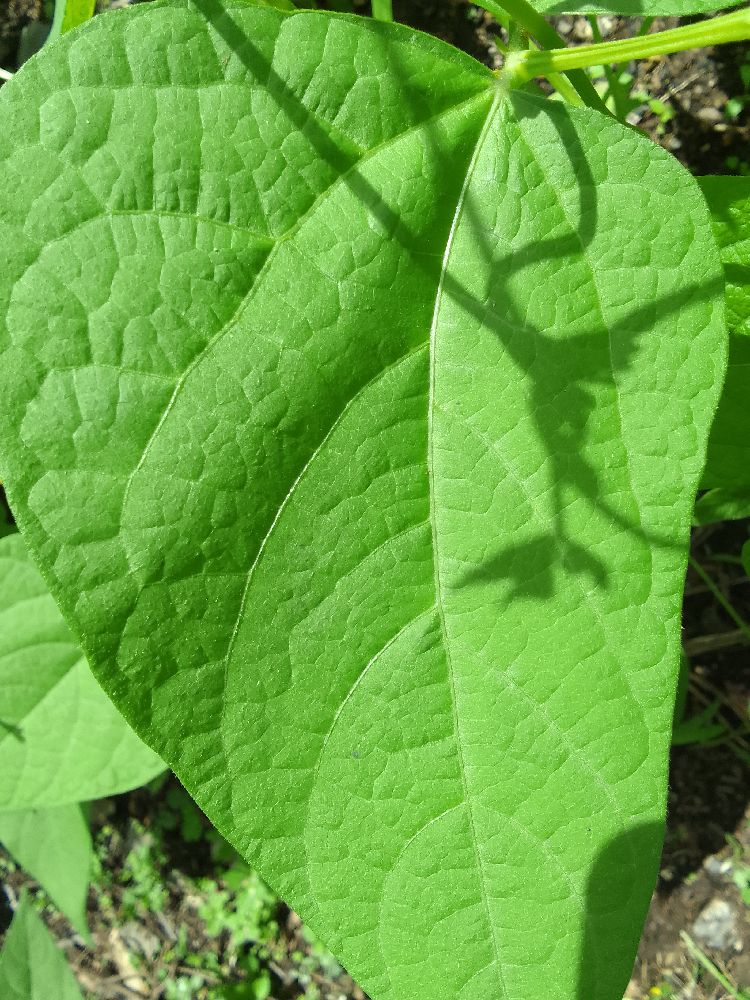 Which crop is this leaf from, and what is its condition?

common bean, healthy
